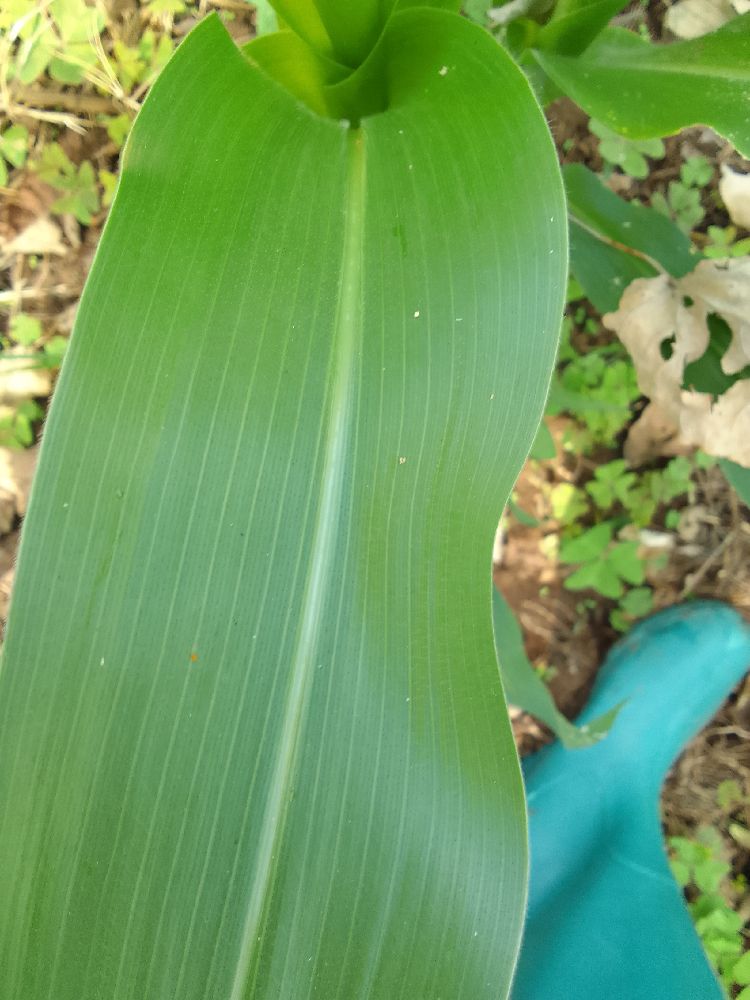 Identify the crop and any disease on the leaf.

maize, healthy
